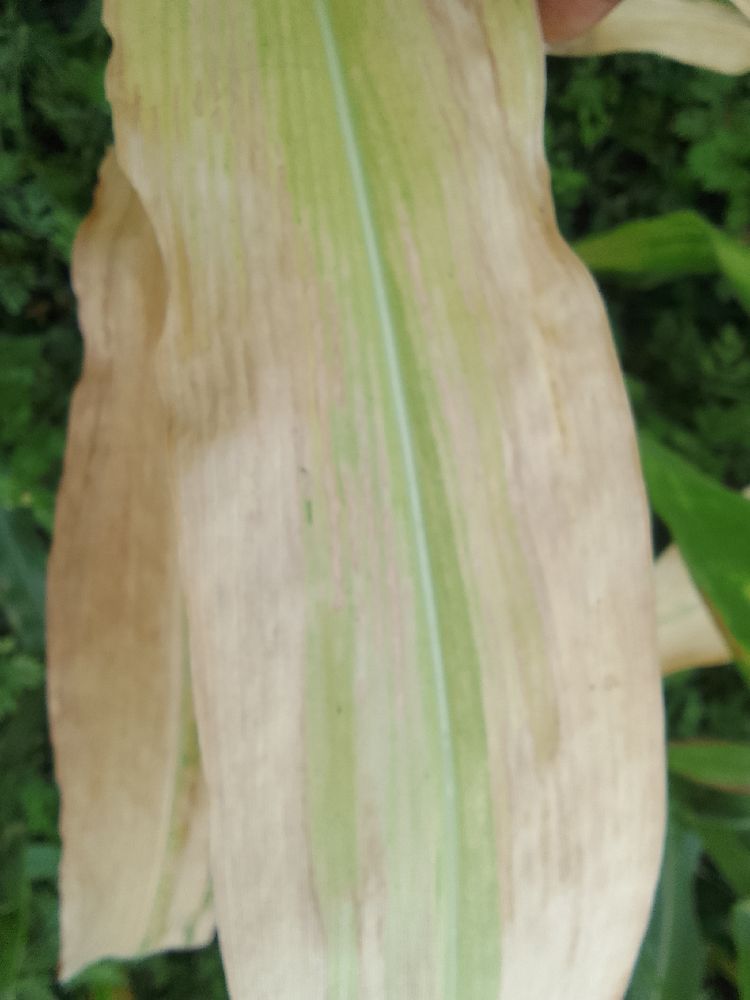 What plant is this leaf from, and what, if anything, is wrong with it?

maize, maize lethal necrosis
